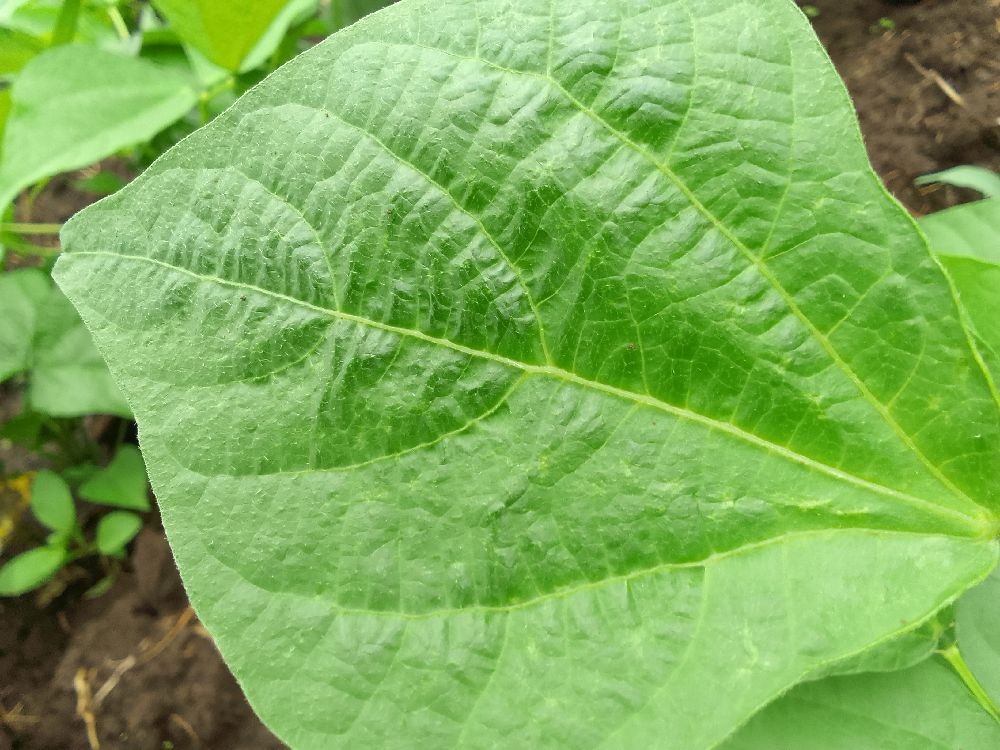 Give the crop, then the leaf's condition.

common bean, healthy
